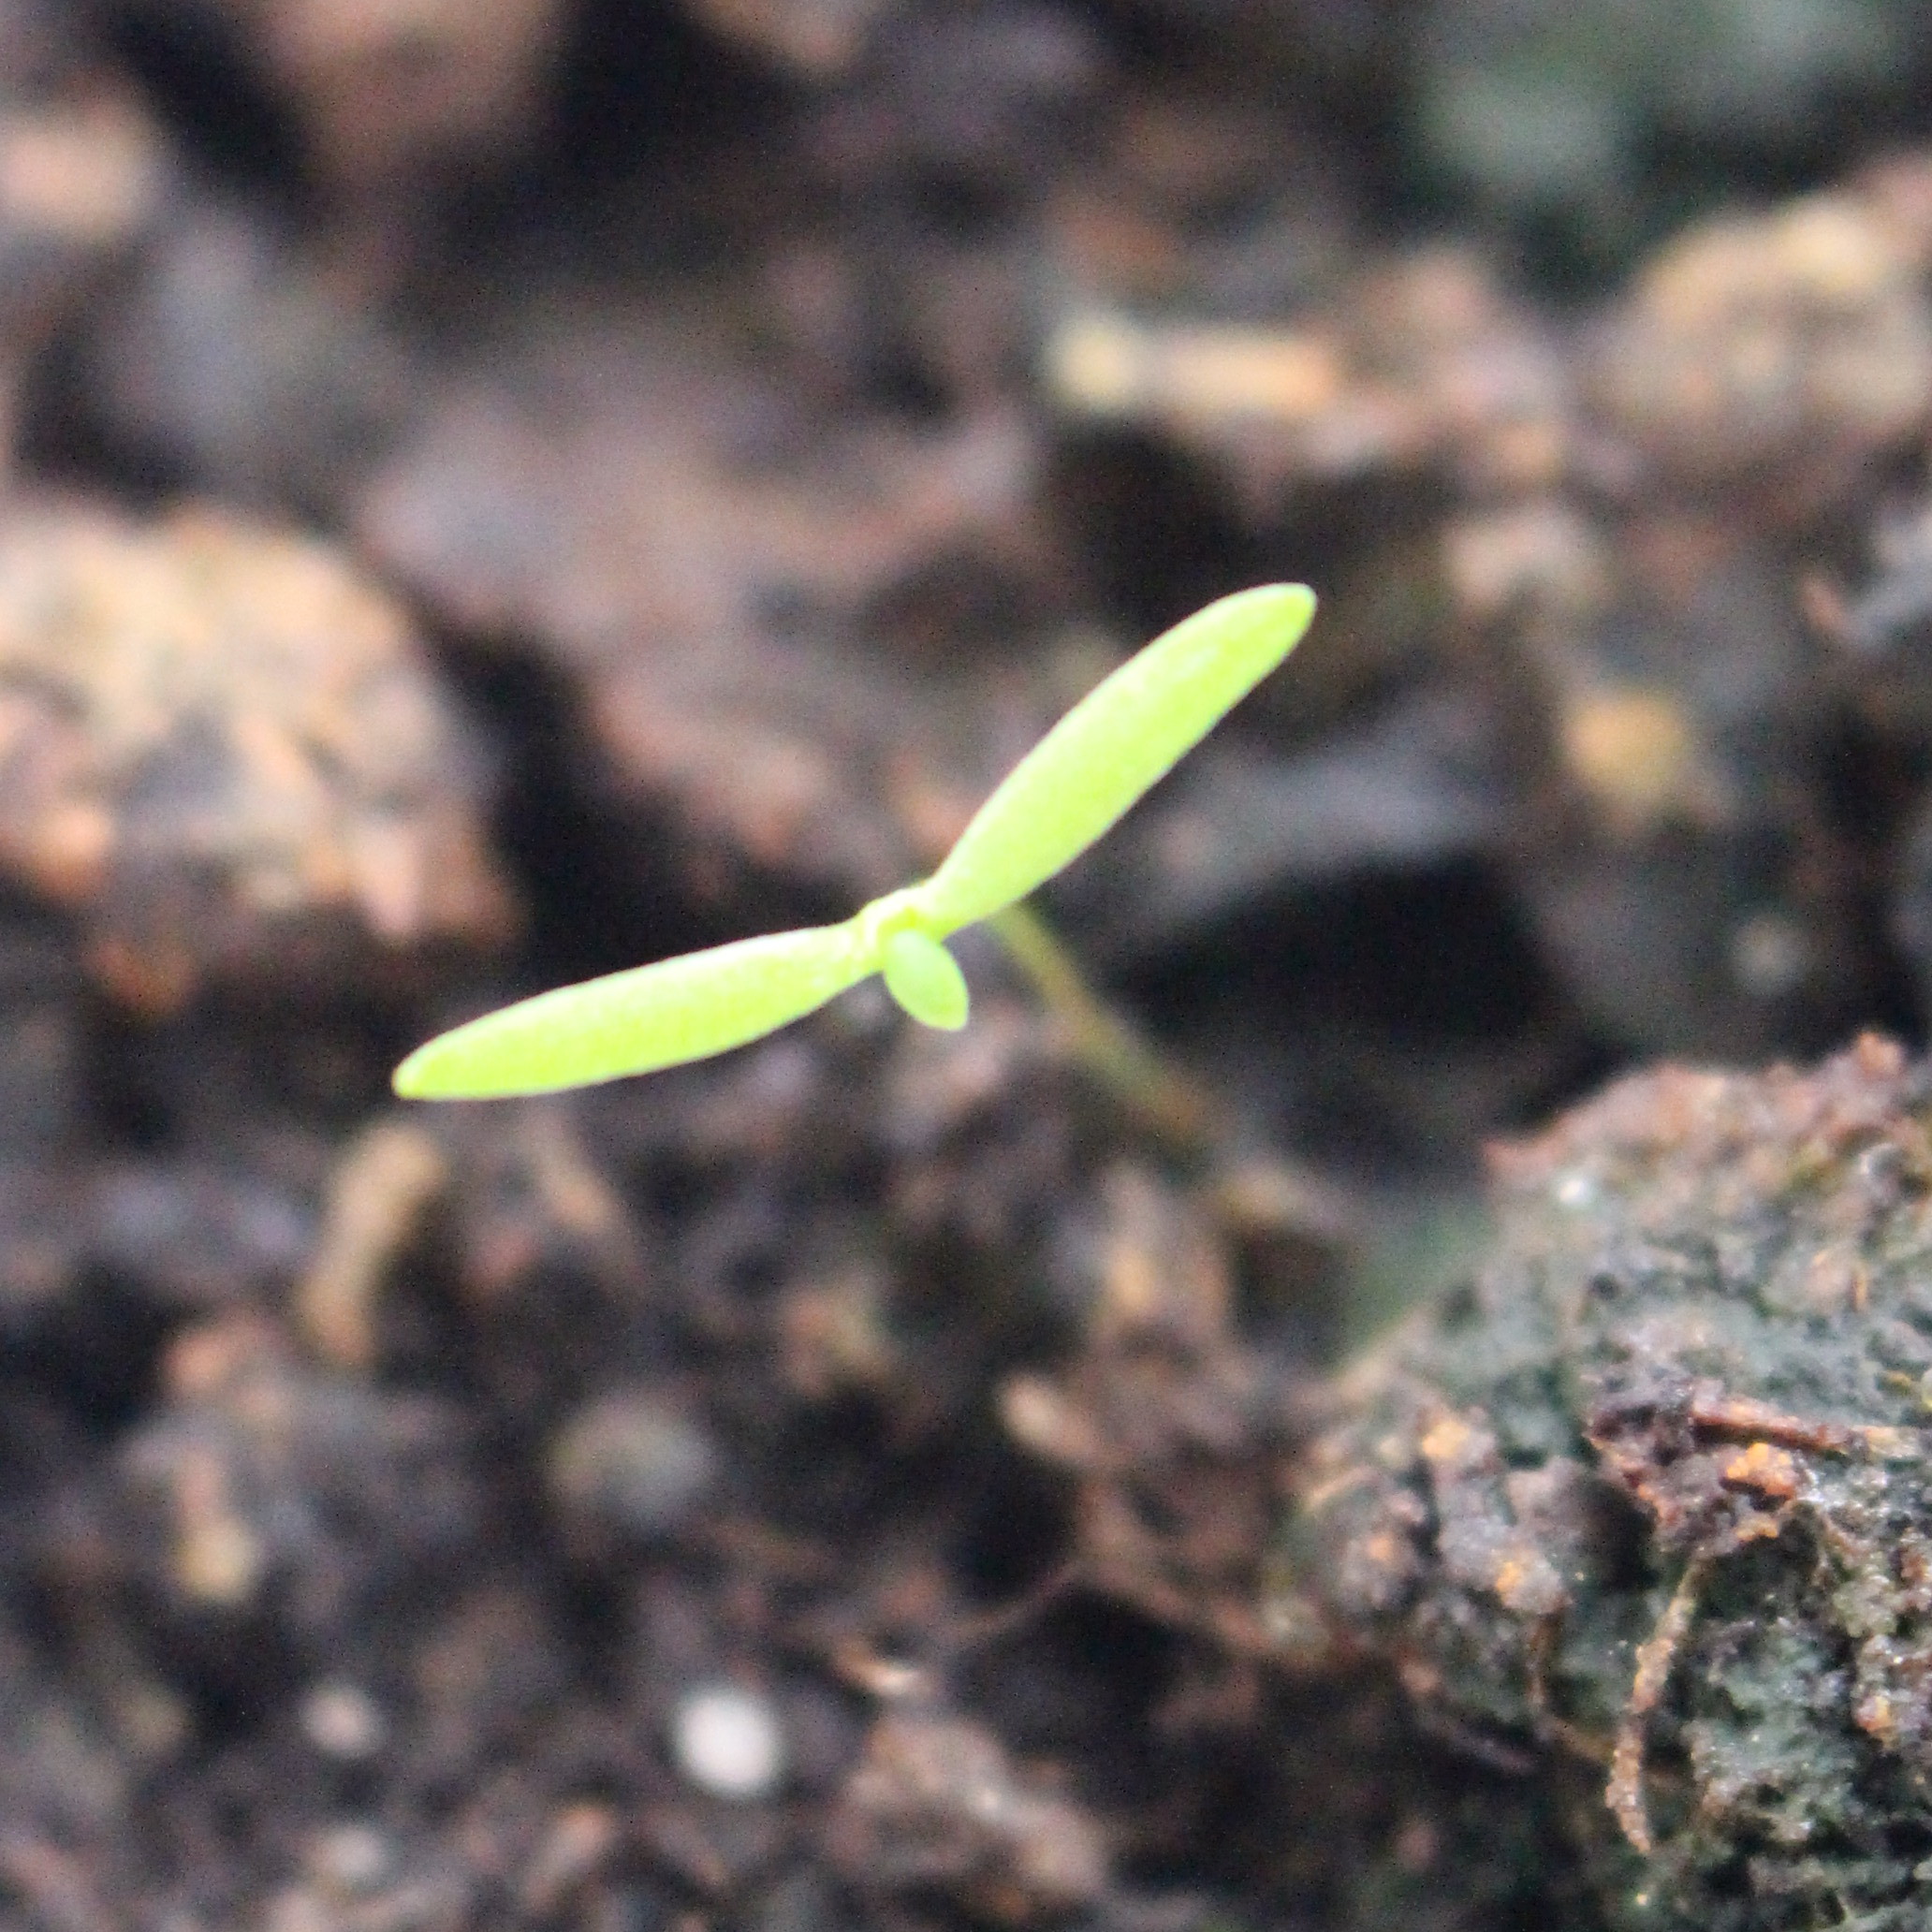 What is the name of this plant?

Papaver rhoeas
